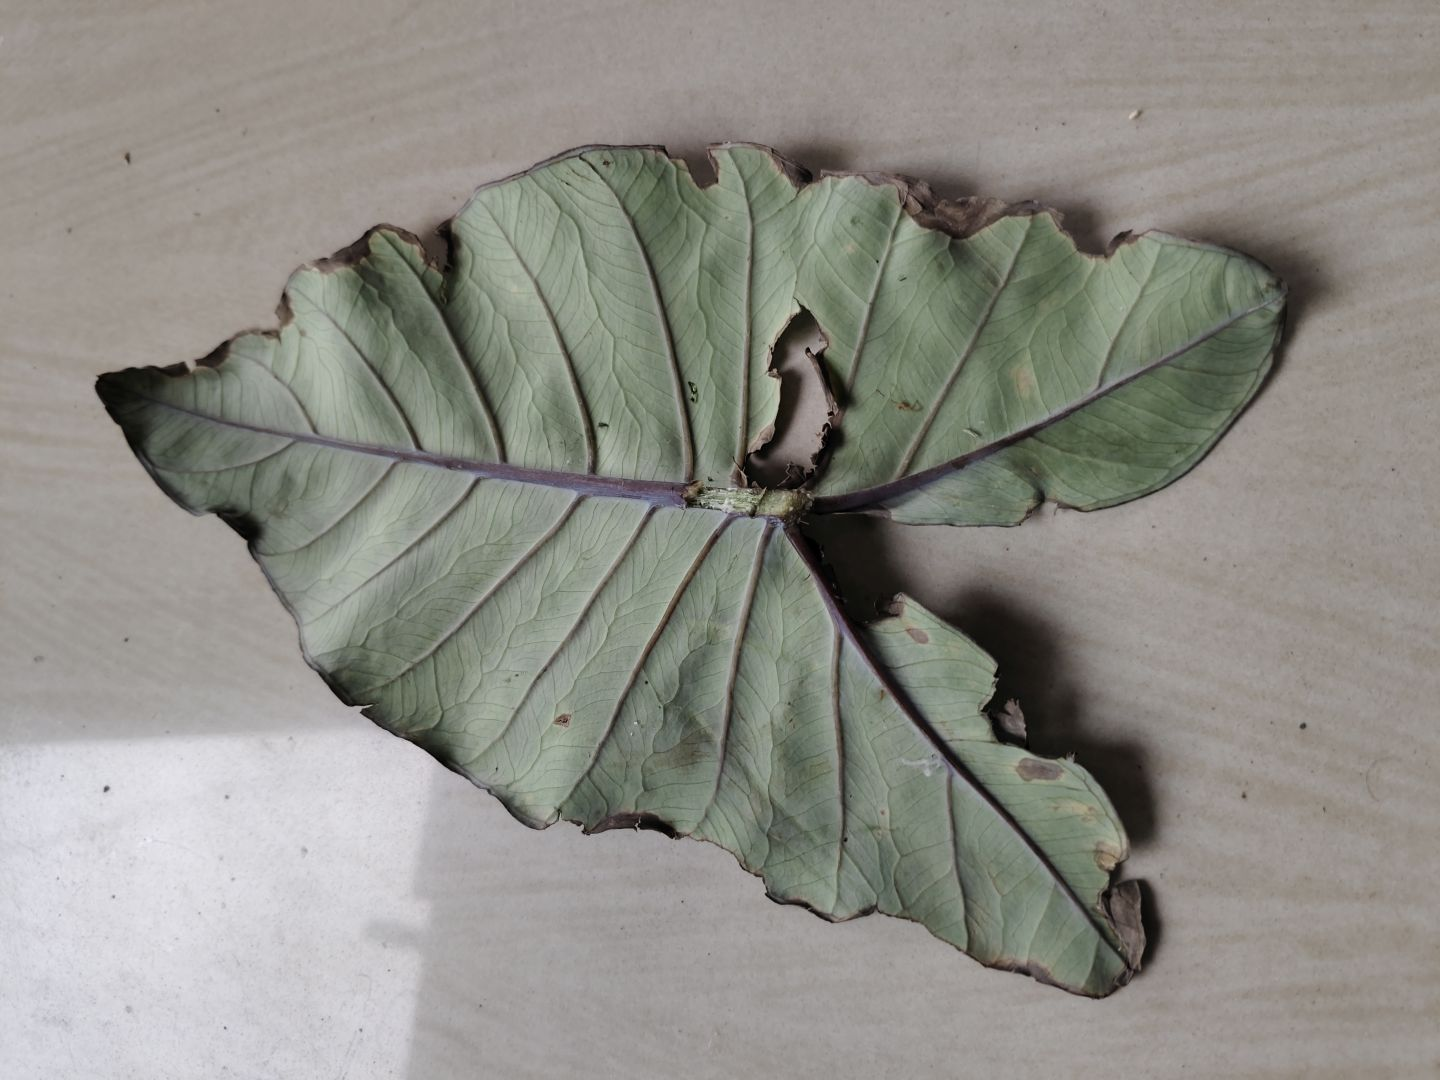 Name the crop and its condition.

taro, leaf blight
